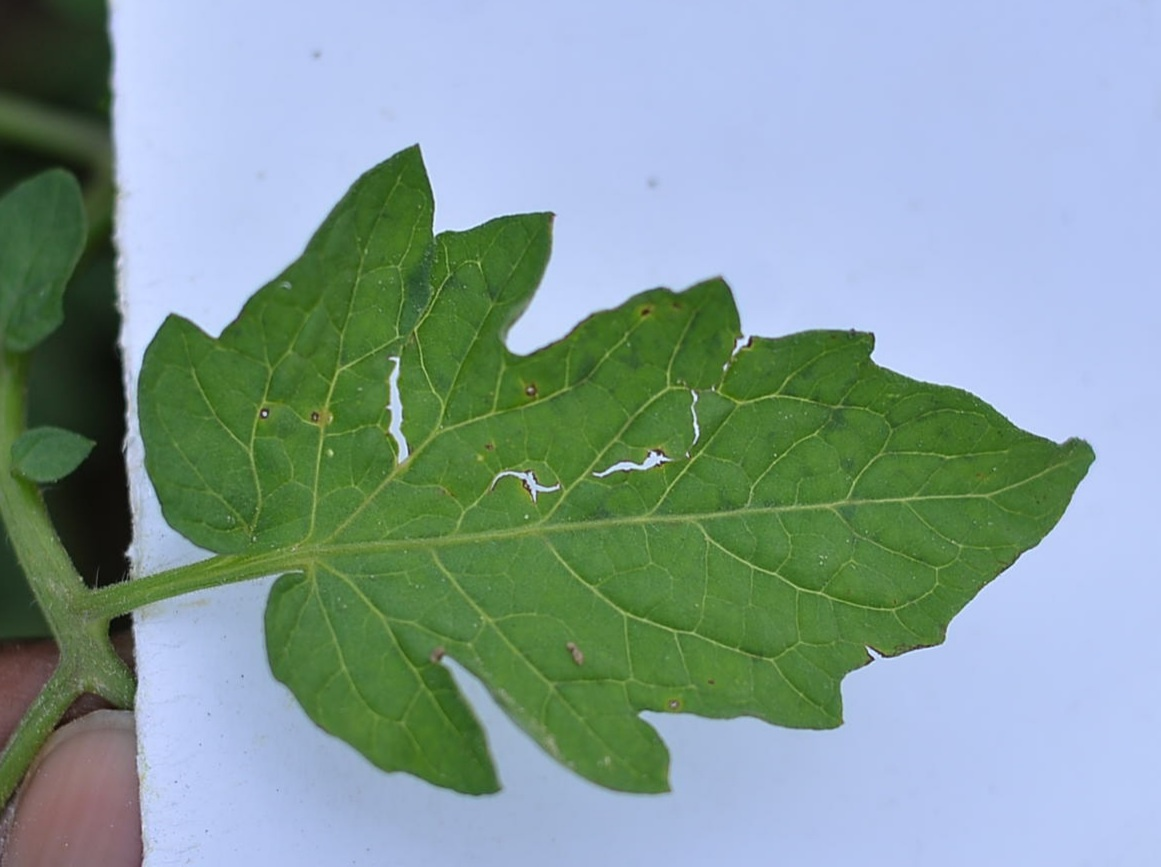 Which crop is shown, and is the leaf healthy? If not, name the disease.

tomato, infected
